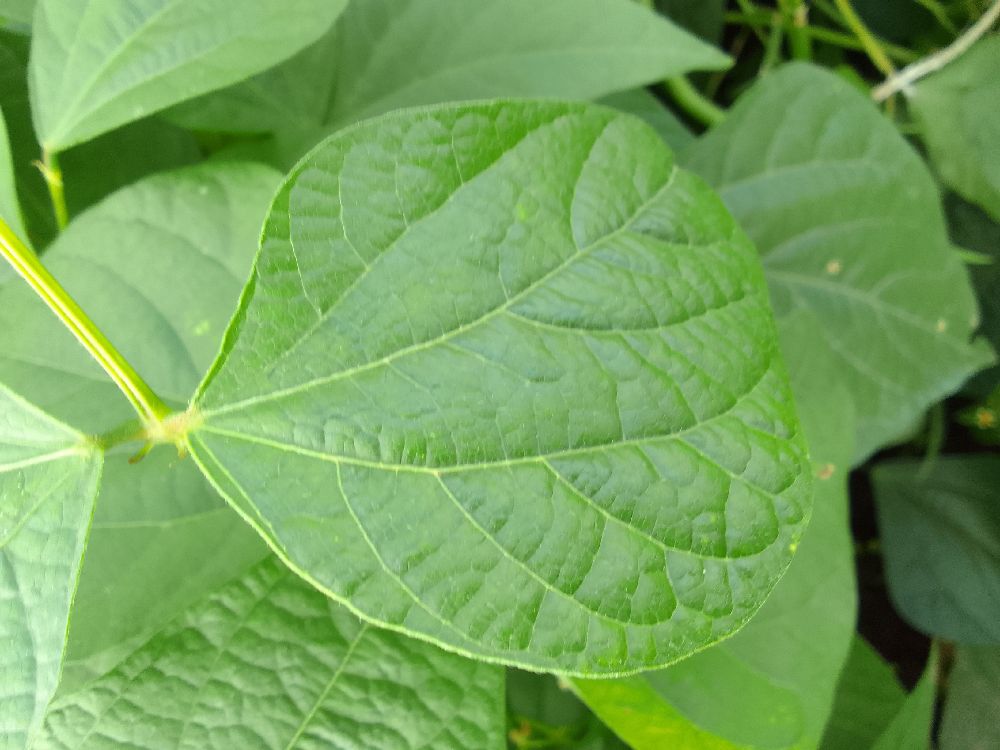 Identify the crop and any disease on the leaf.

common bean, healthy
